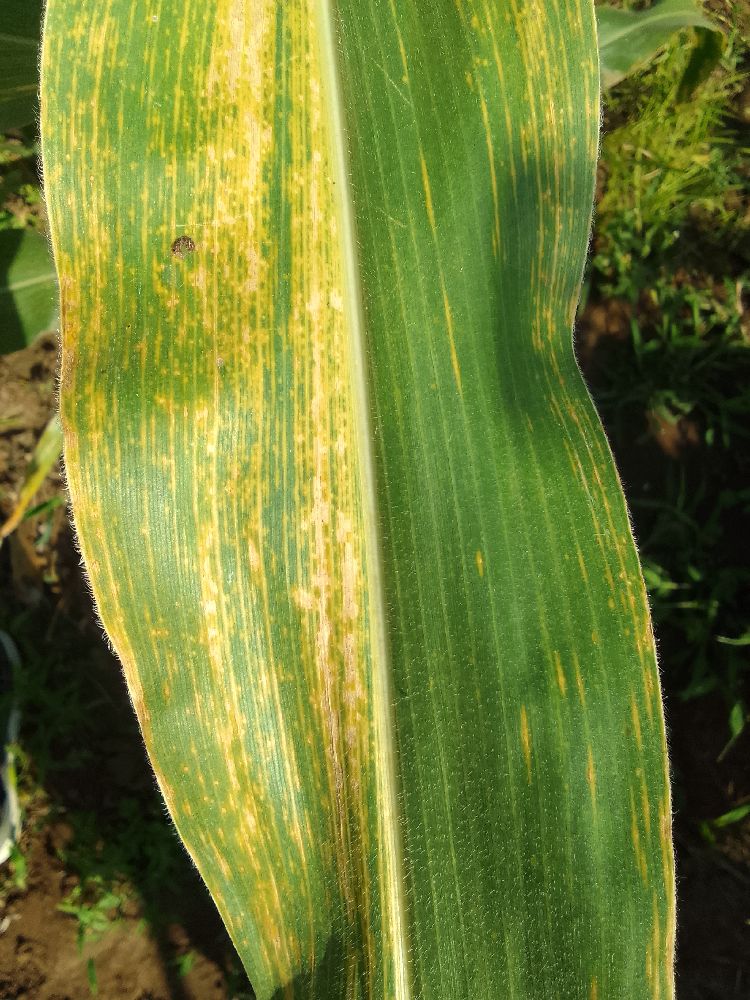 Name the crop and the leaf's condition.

maize, maize lethal necrosis
